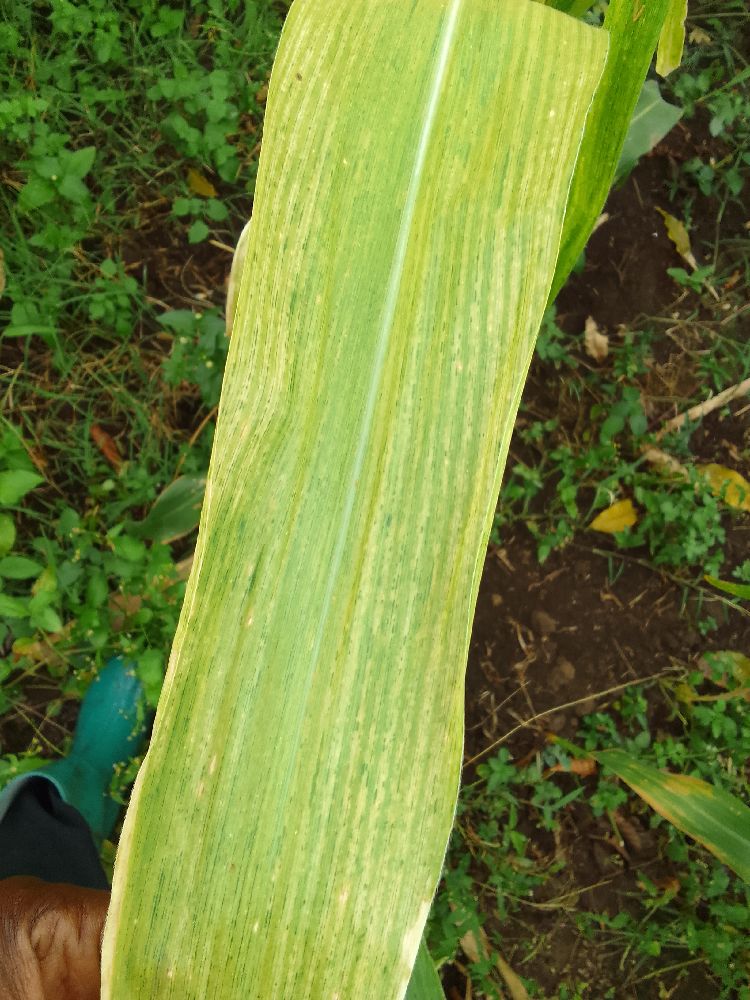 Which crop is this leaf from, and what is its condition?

maize, maize lethal necrosis
